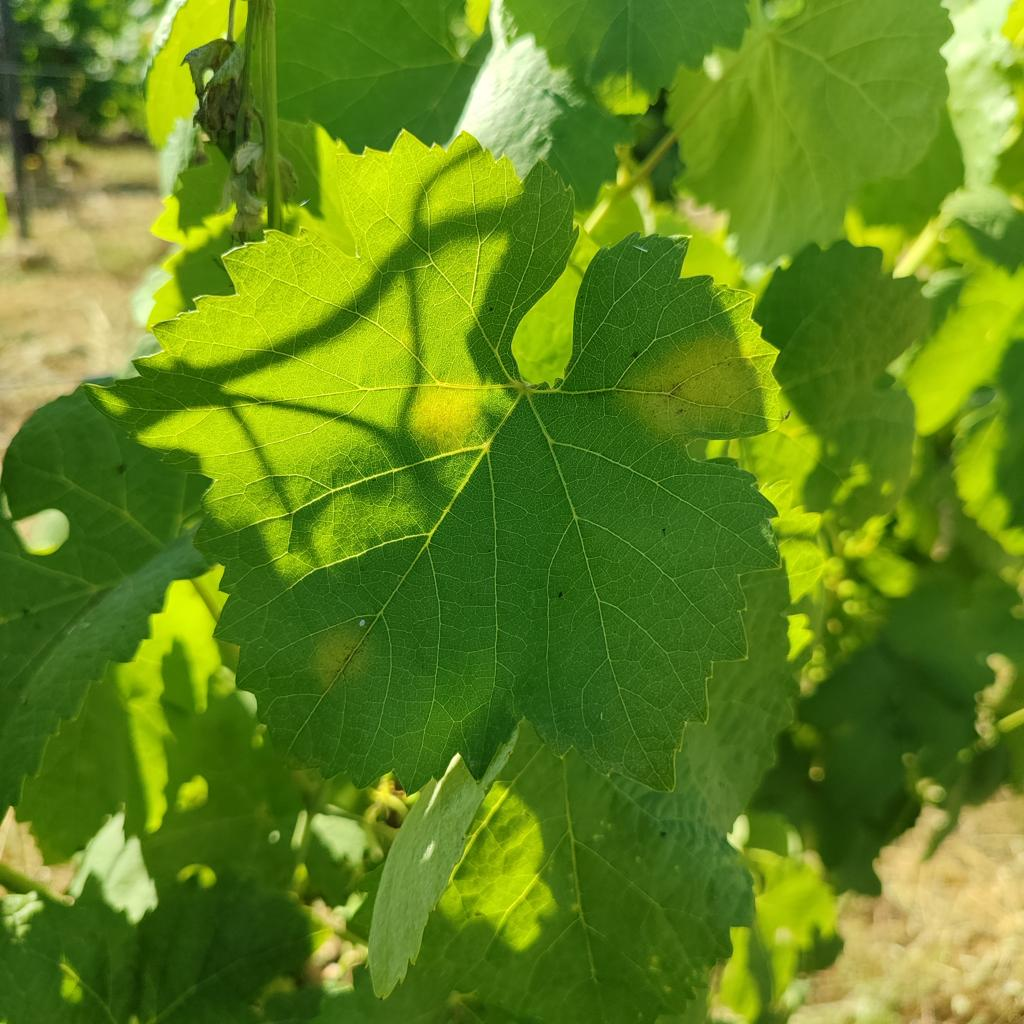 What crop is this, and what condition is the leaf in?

grapevine, downy mildew
